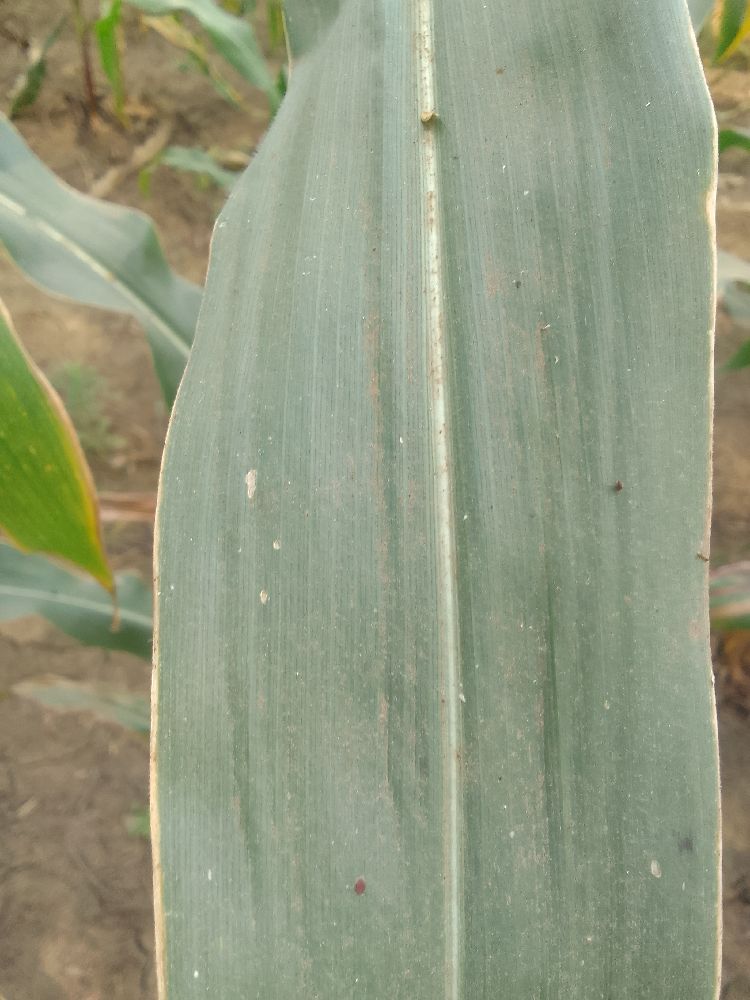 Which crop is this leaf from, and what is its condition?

maize, healthy
